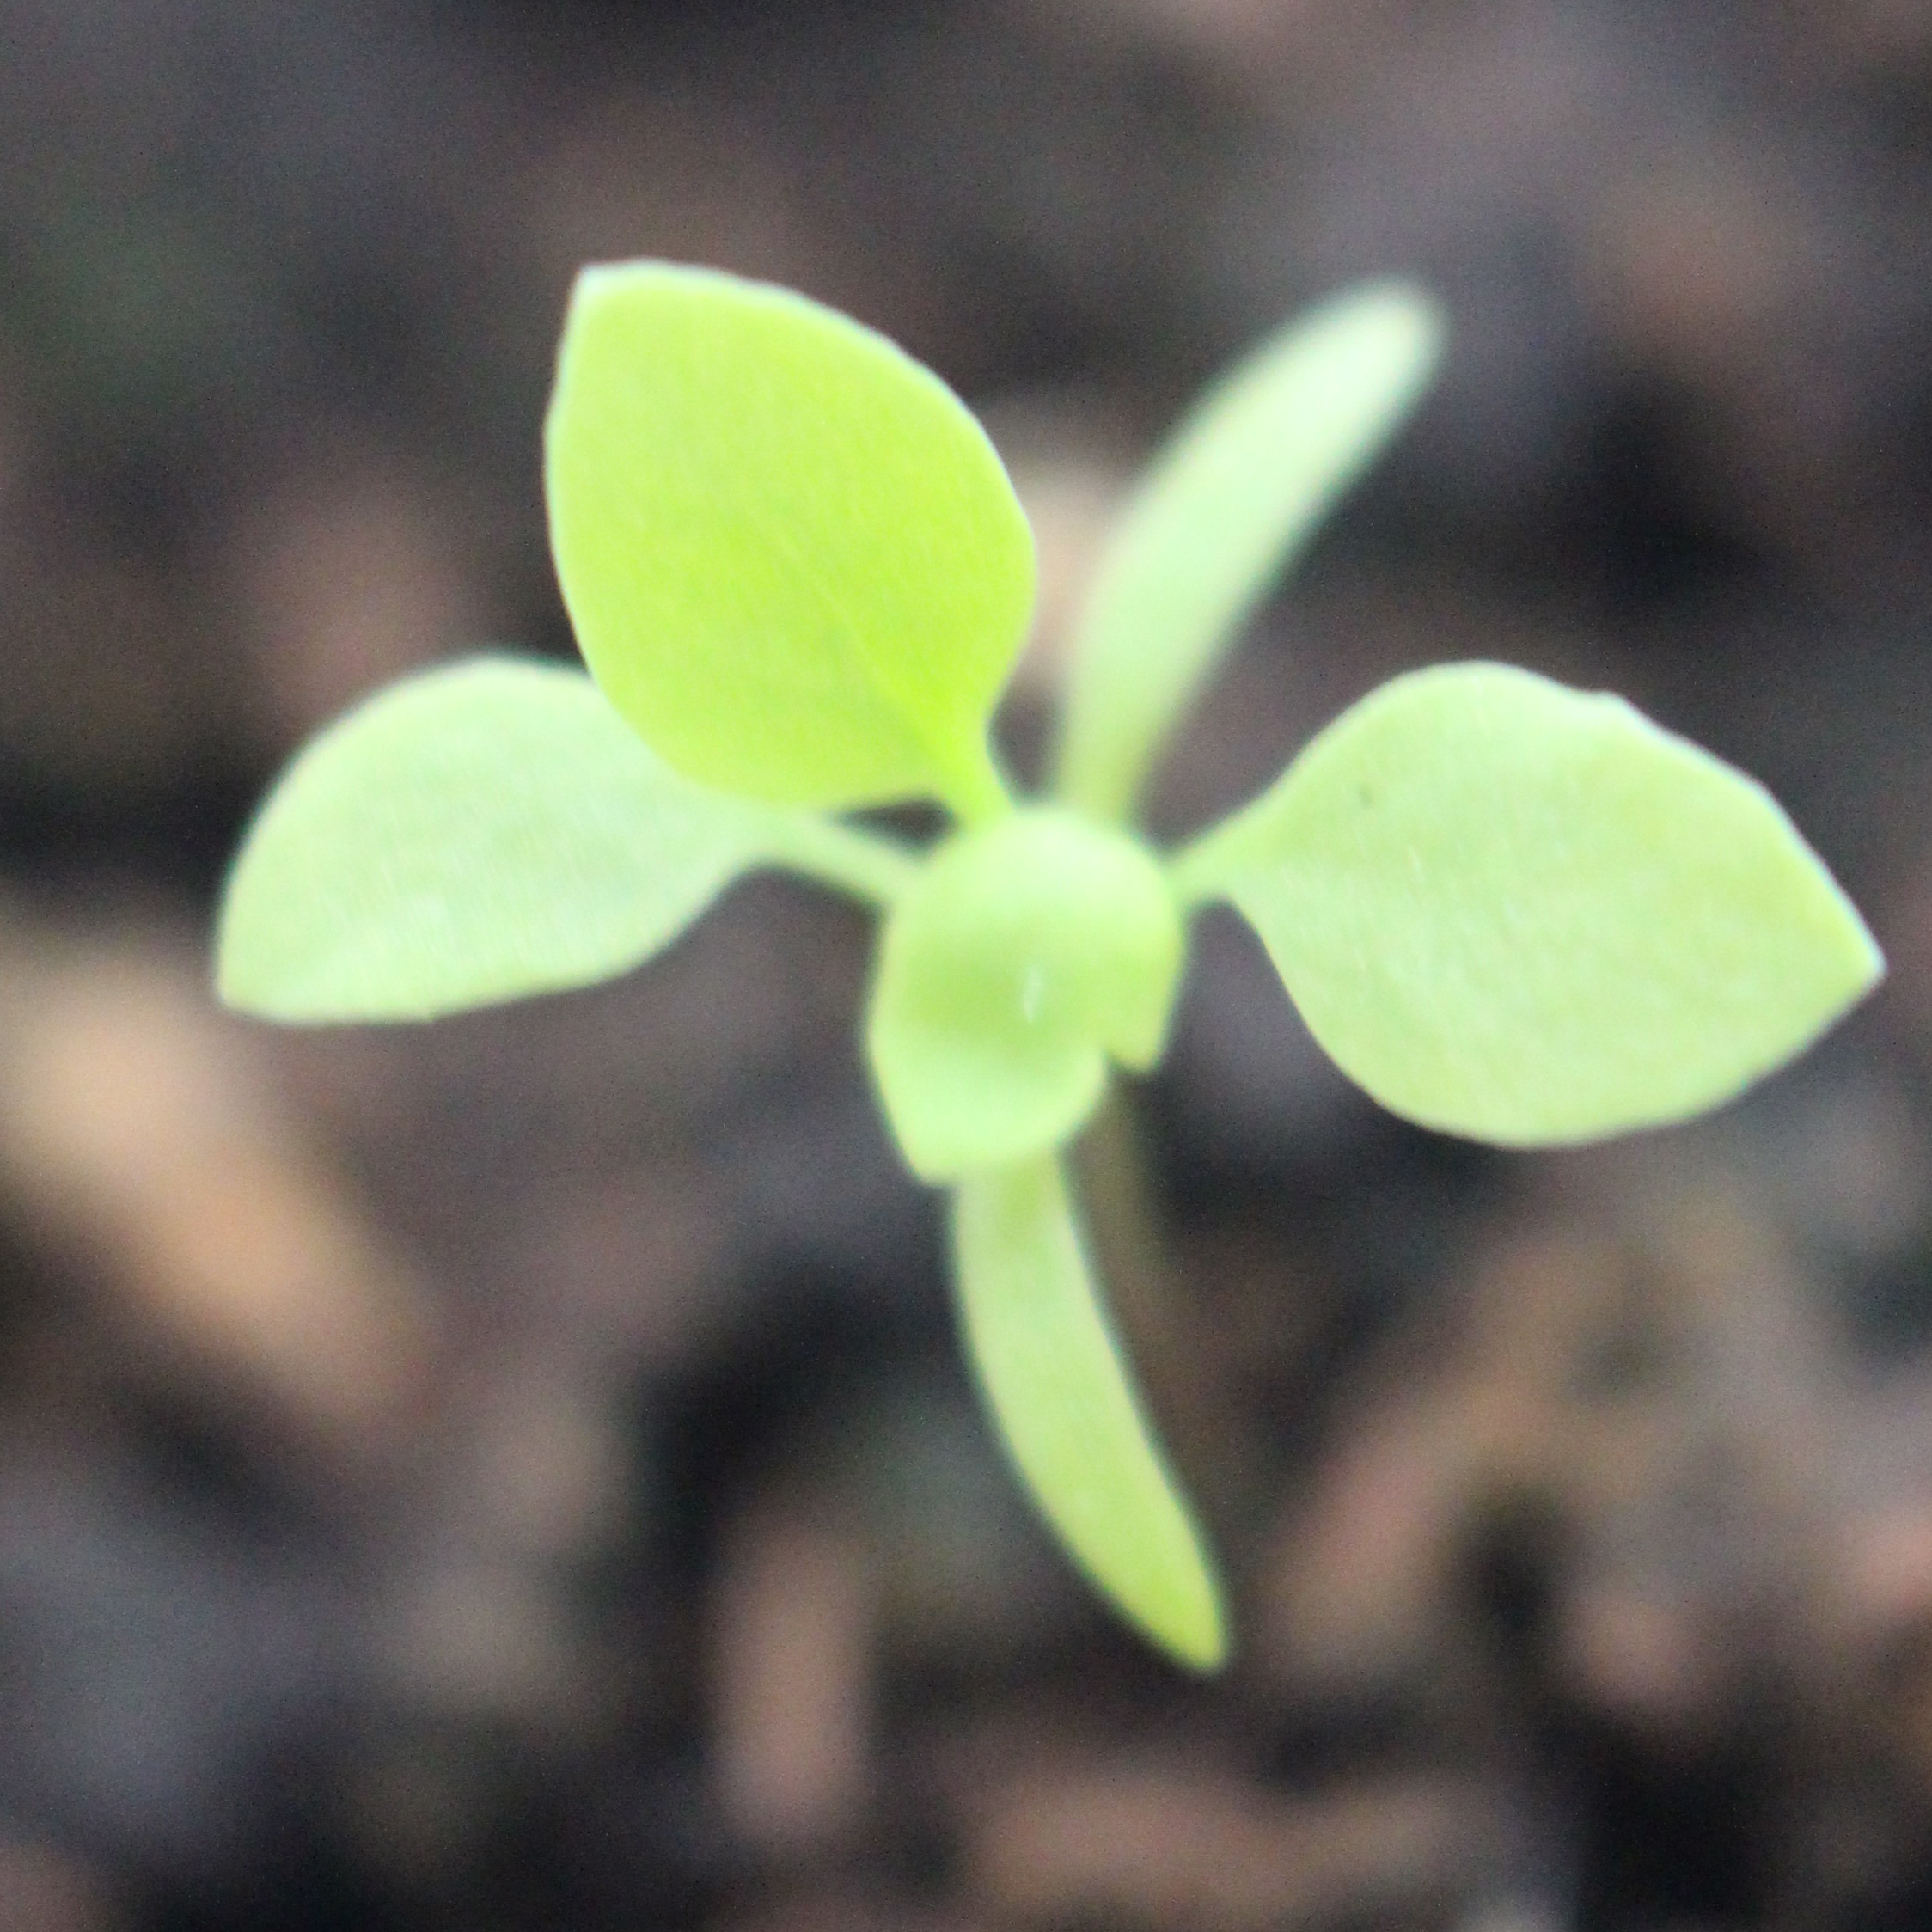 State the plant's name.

Papaver rhoeas
